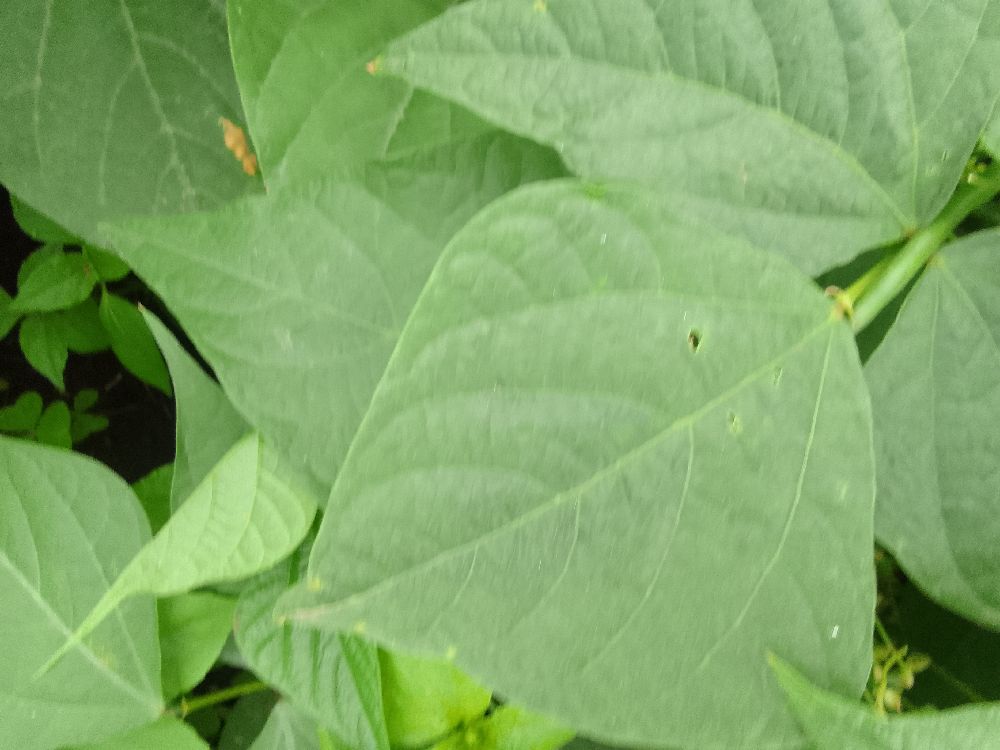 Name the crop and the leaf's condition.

common bean, healthy
